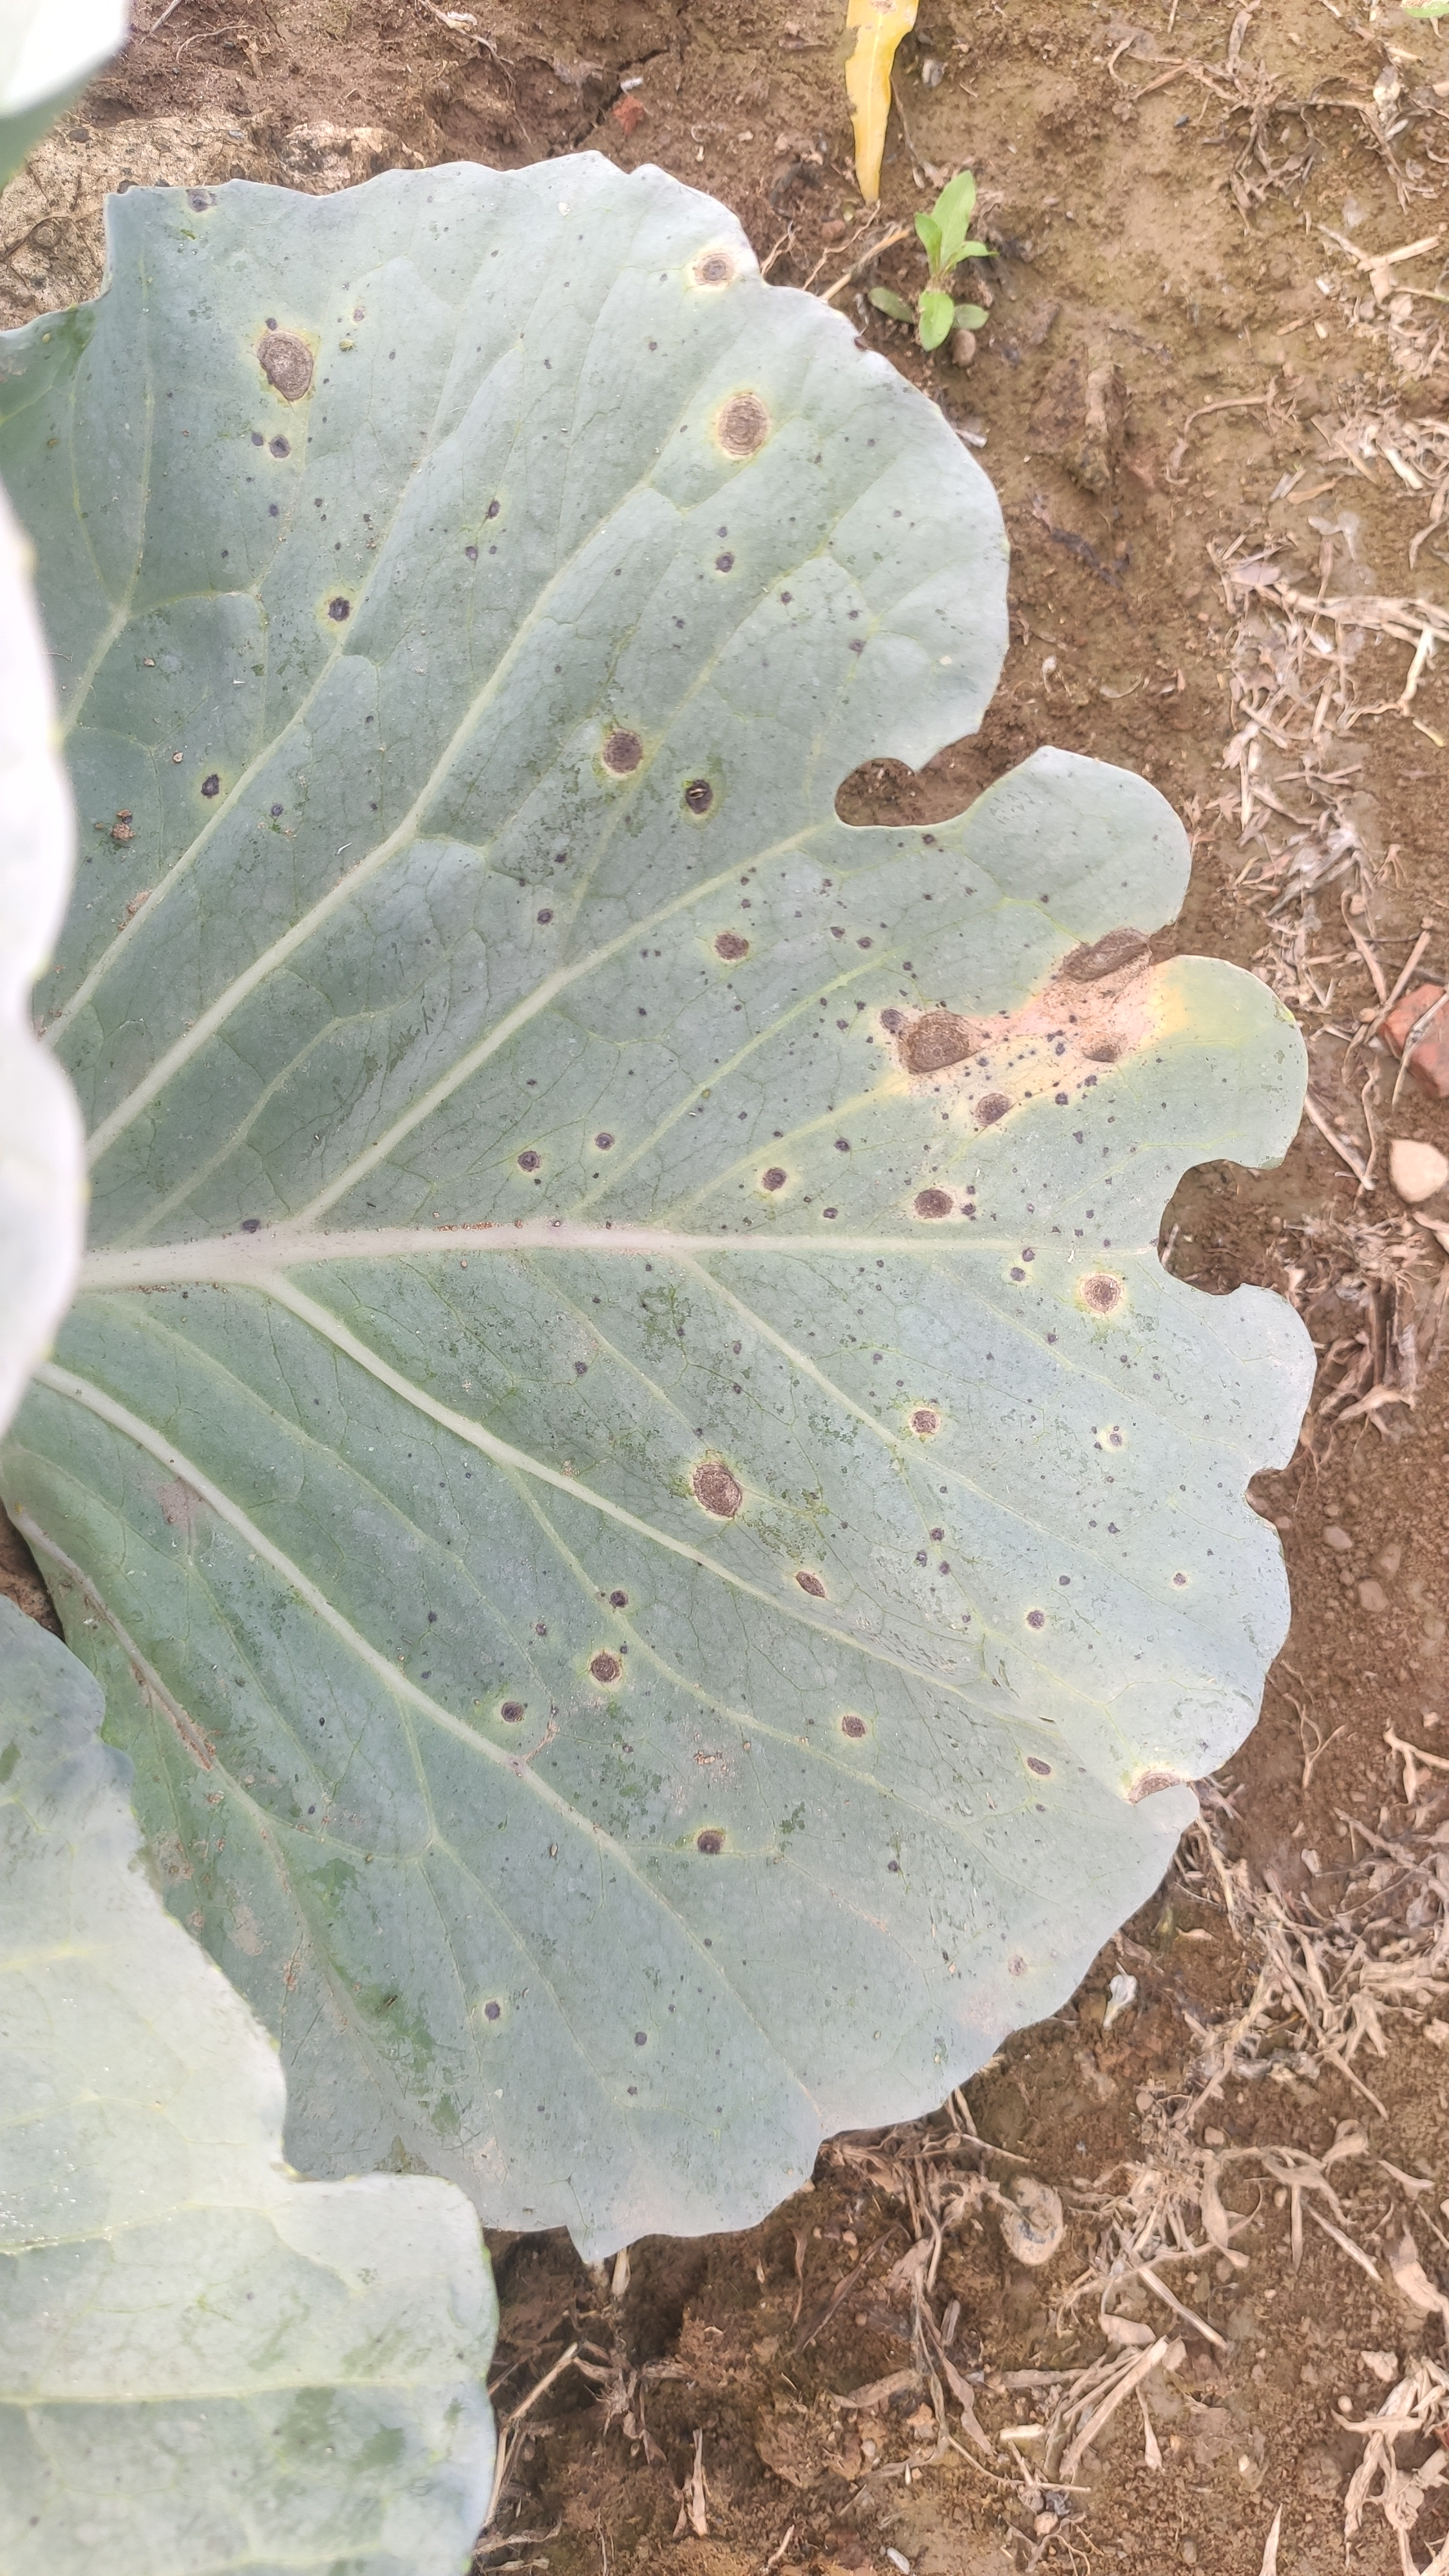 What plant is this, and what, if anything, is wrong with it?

cabbage, alternaria
